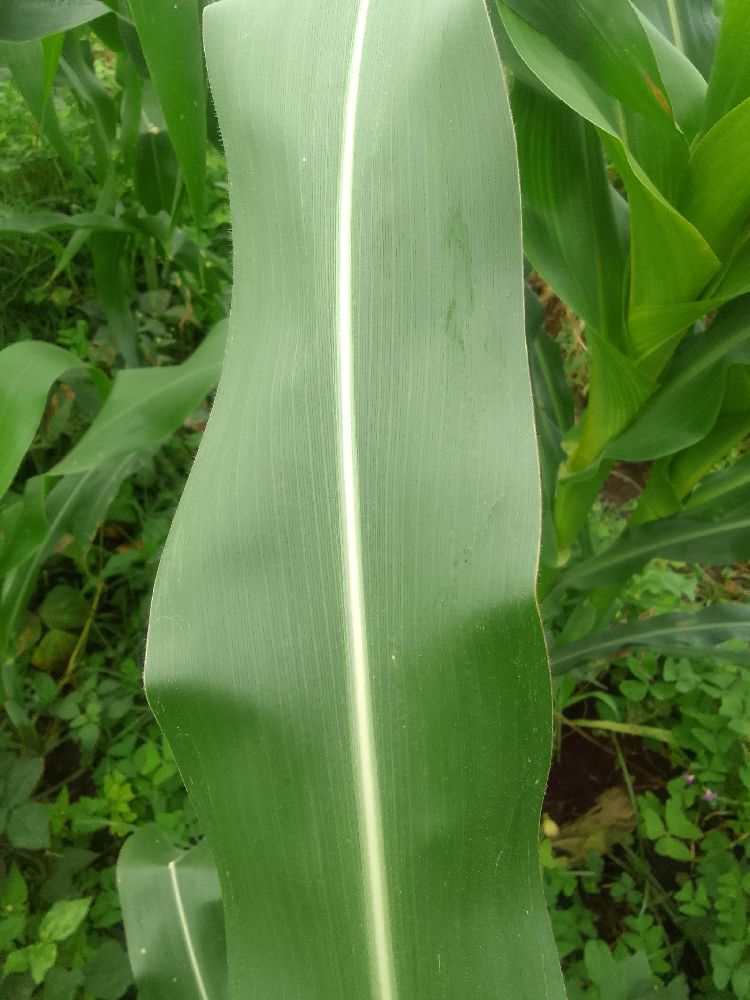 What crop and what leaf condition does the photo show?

maize, healthy
